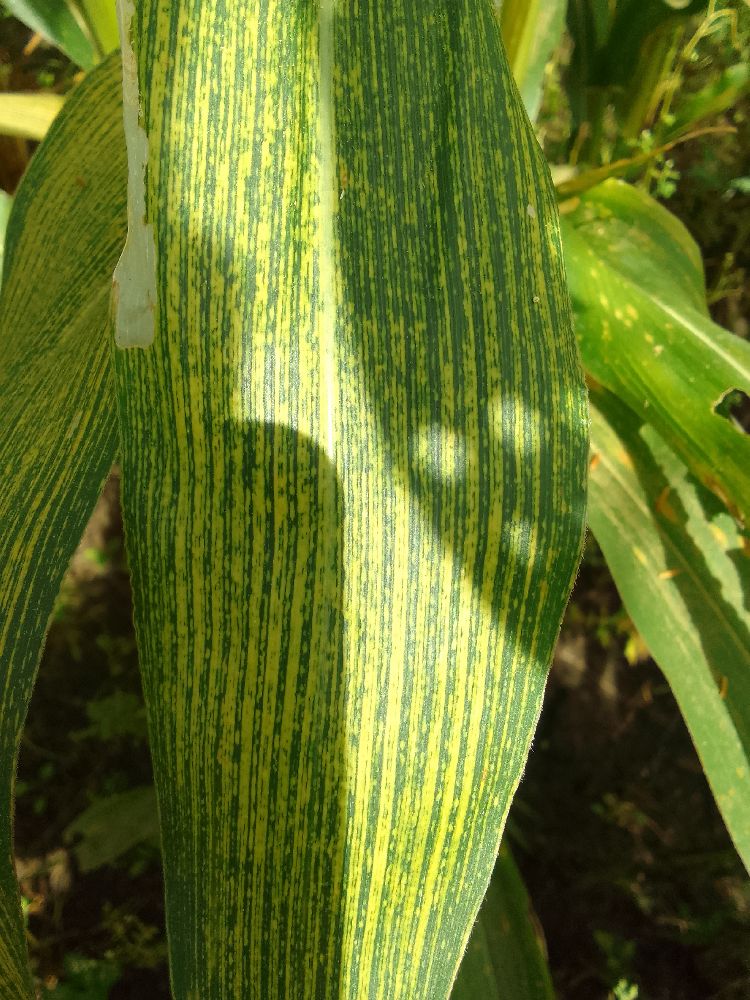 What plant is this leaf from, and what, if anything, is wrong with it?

maize, maize streak virus
